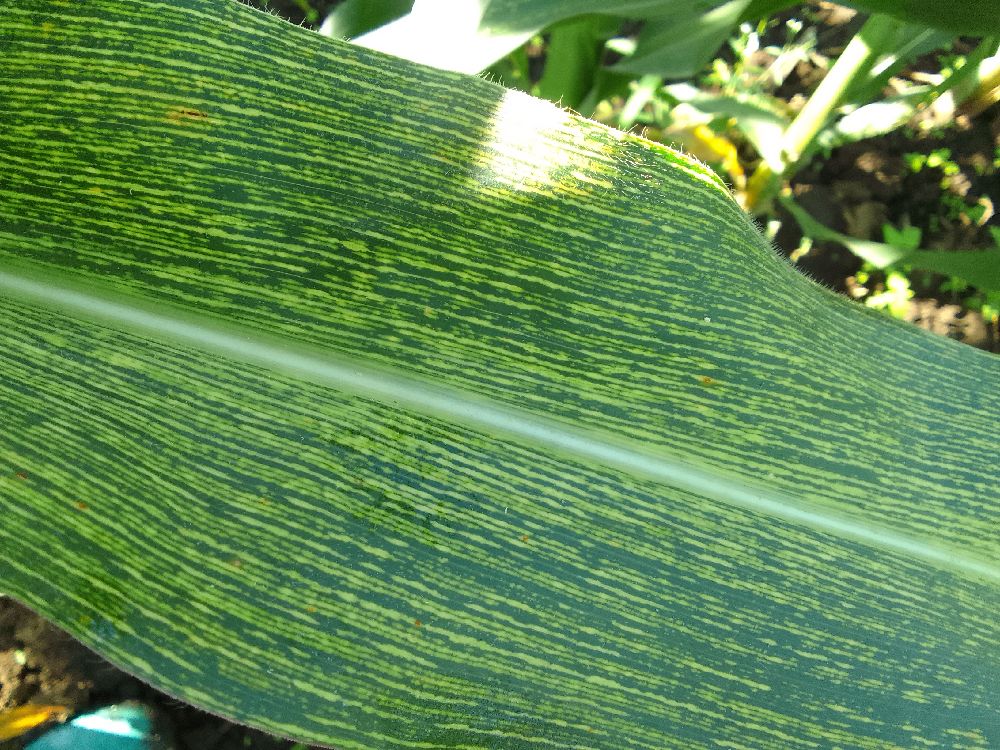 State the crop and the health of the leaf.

maize, maize streak virus
